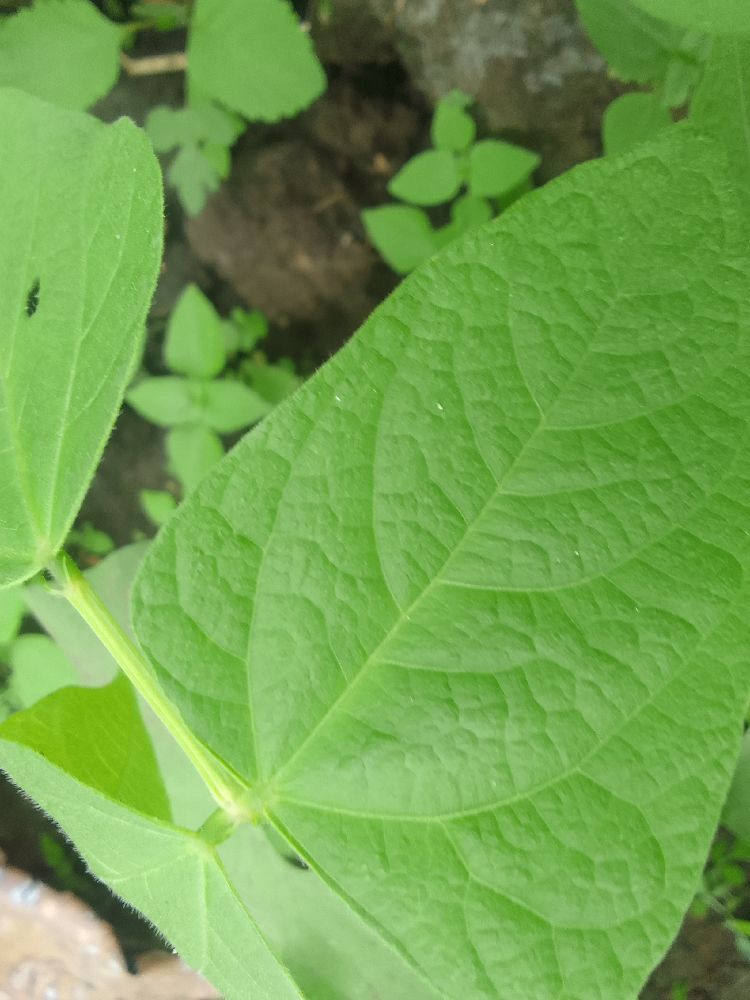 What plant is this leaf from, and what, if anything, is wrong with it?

common bean, healthy
